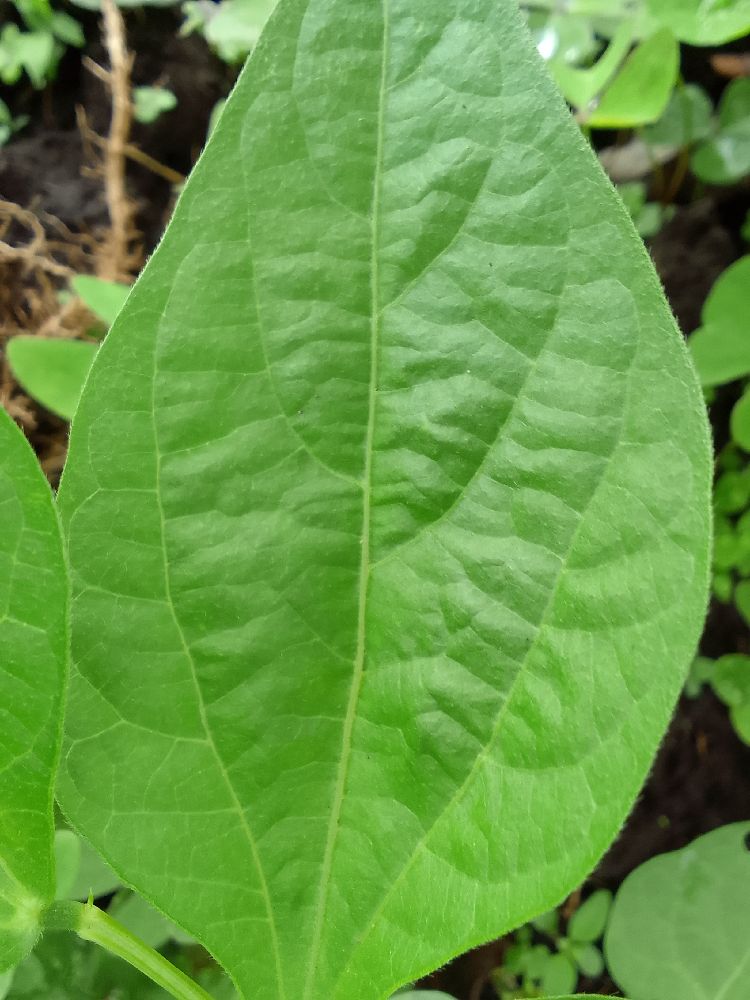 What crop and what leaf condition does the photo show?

common bean, healthy
